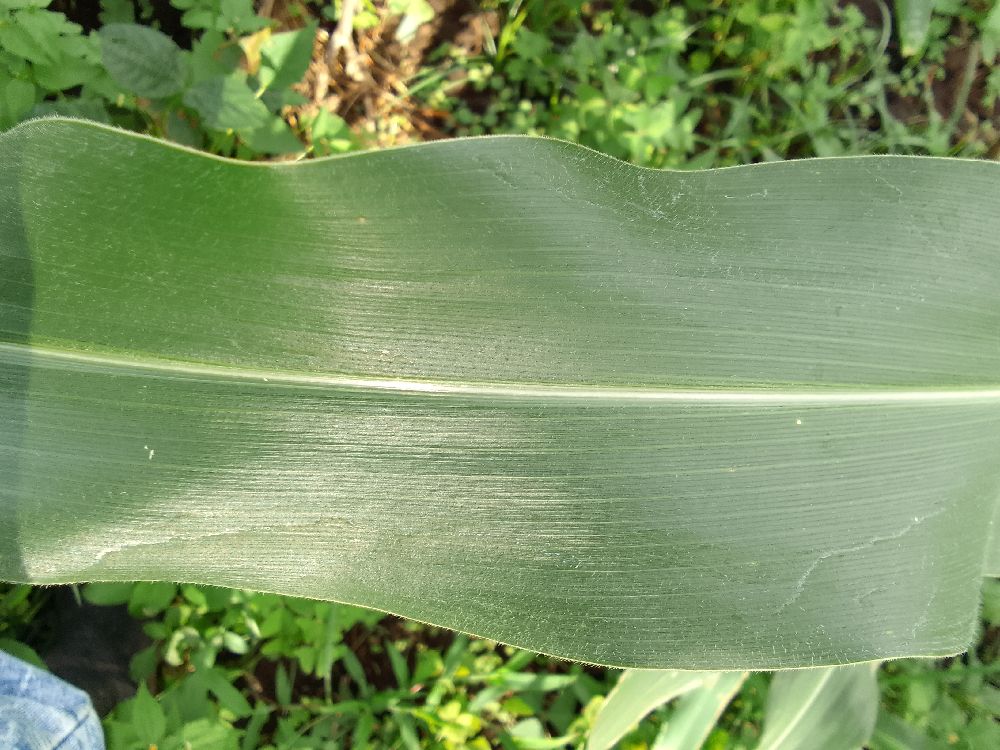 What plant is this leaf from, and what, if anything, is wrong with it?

maize, healthy
